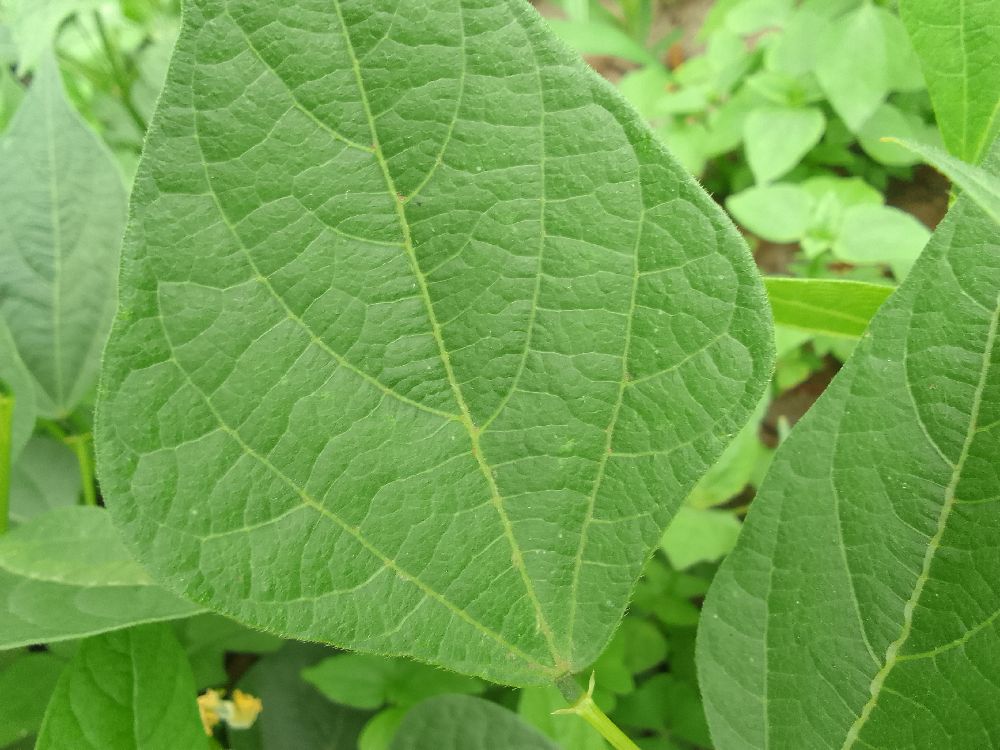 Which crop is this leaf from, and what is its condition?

common bean, healthy
